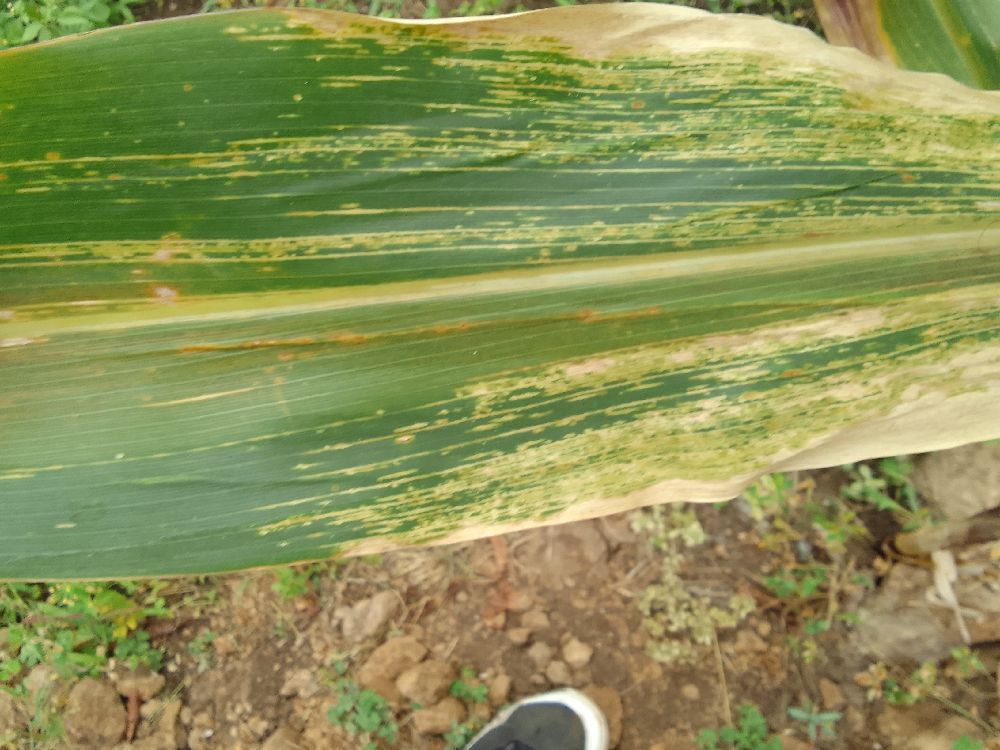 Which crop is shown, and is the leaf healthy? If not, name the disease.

maize, maize lethal necrosis
